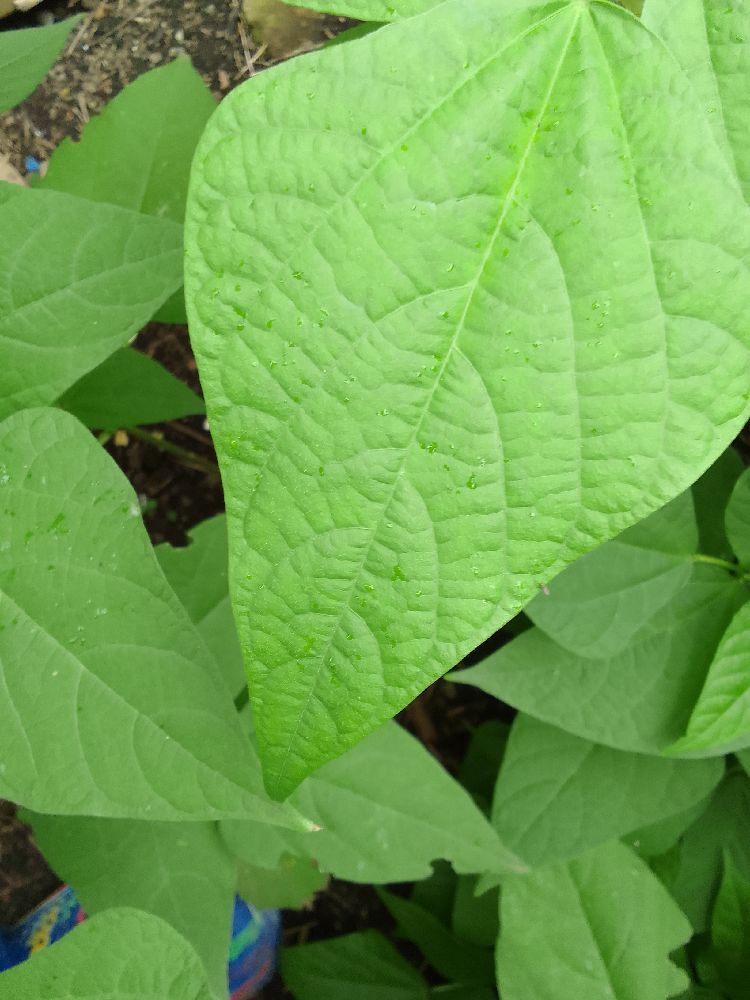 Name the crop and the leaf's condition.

common bean, healthy
